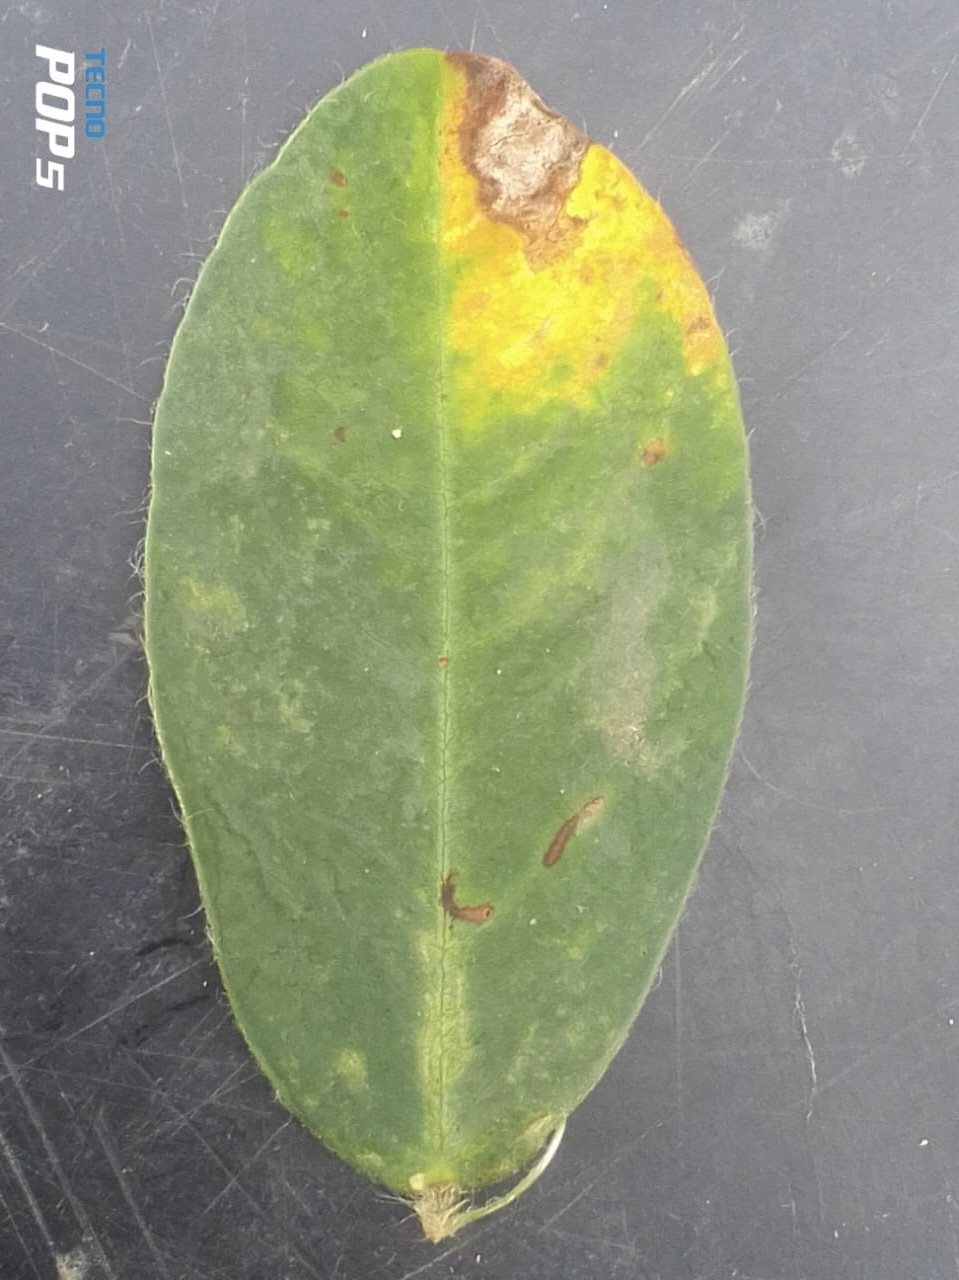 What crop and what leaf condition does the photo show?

peanut, phoma arachidicola
